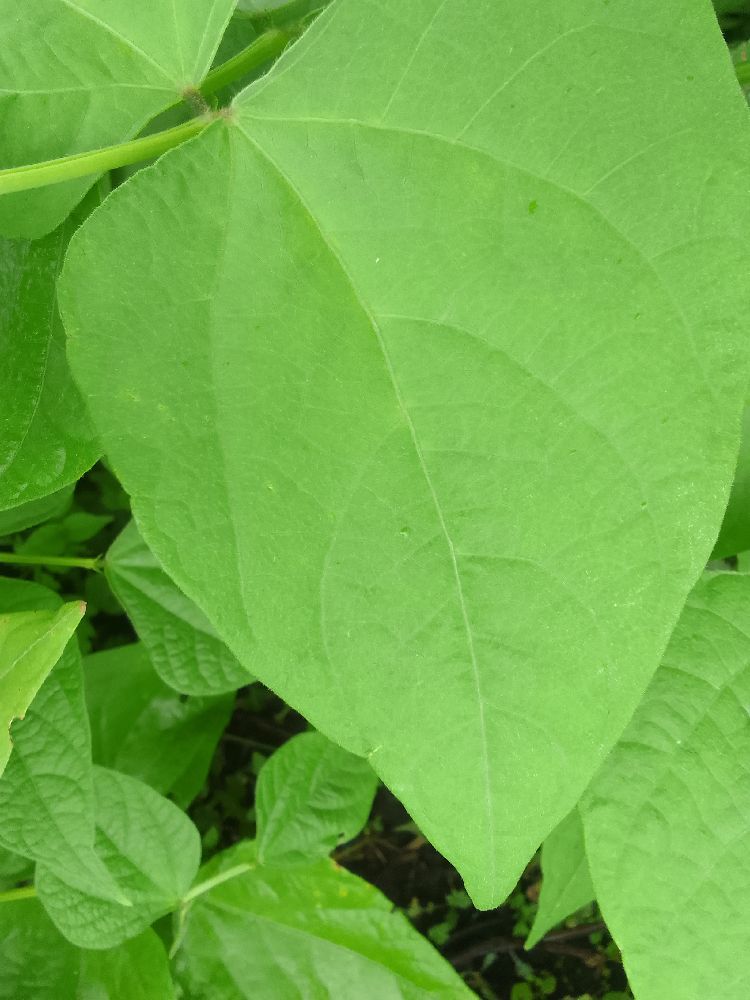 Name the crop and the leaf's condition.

common bean, healthy
